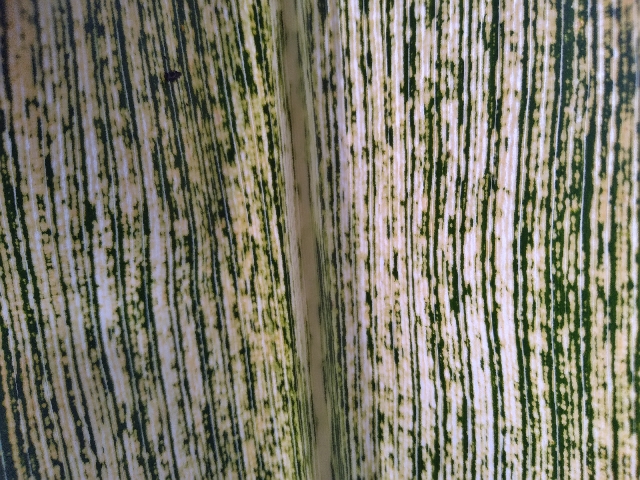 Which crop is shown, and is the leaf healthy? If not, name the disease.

maize, maize streak virus
